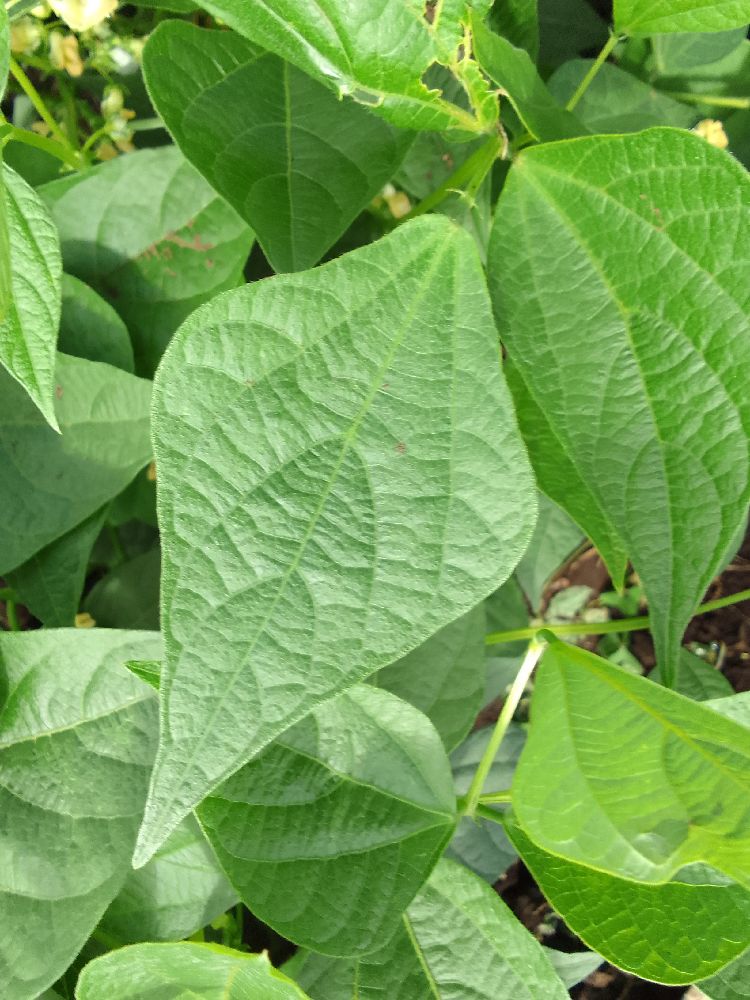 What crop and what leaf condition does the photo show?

common bean, healthy
